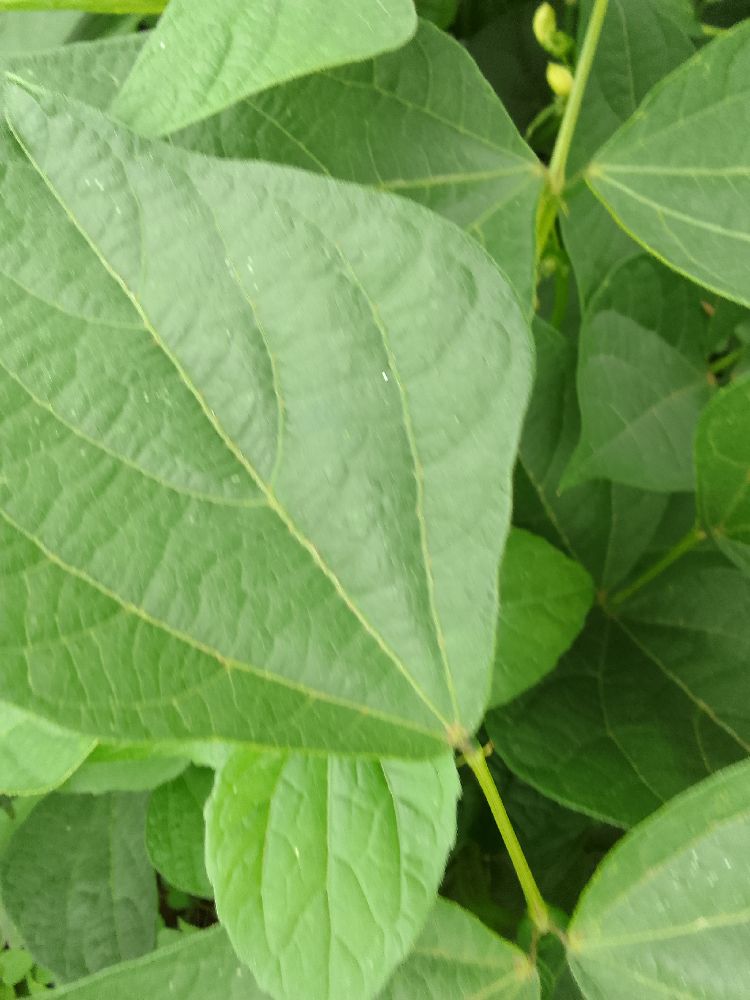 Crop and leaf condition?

common bean, healthy
